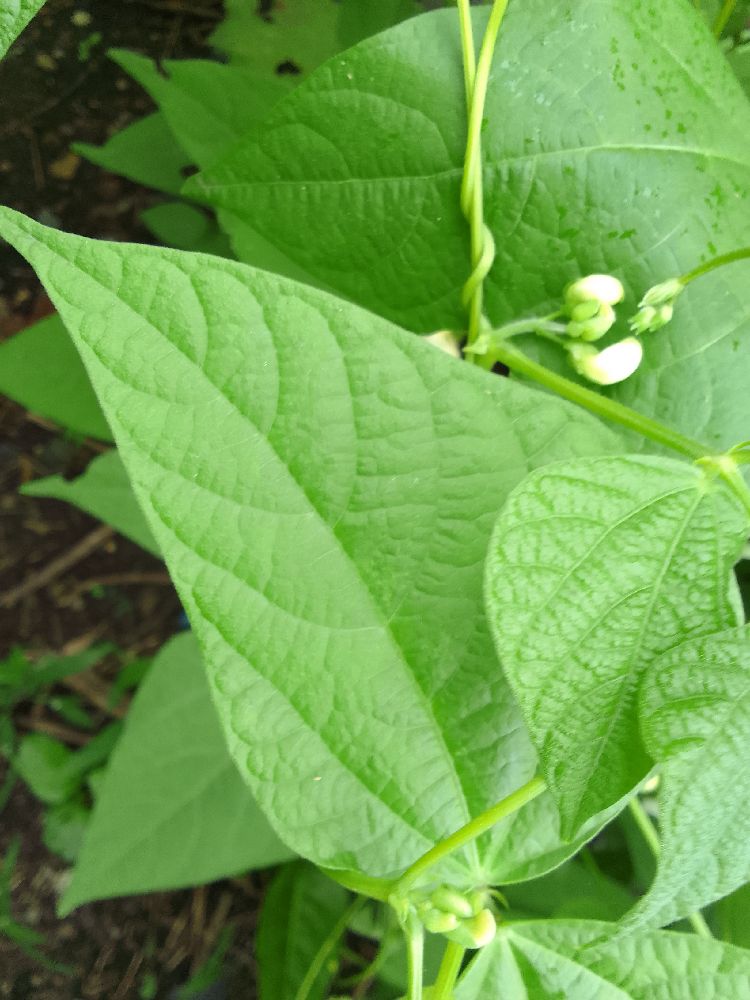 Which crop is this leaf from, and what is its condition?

common bean, healthy
